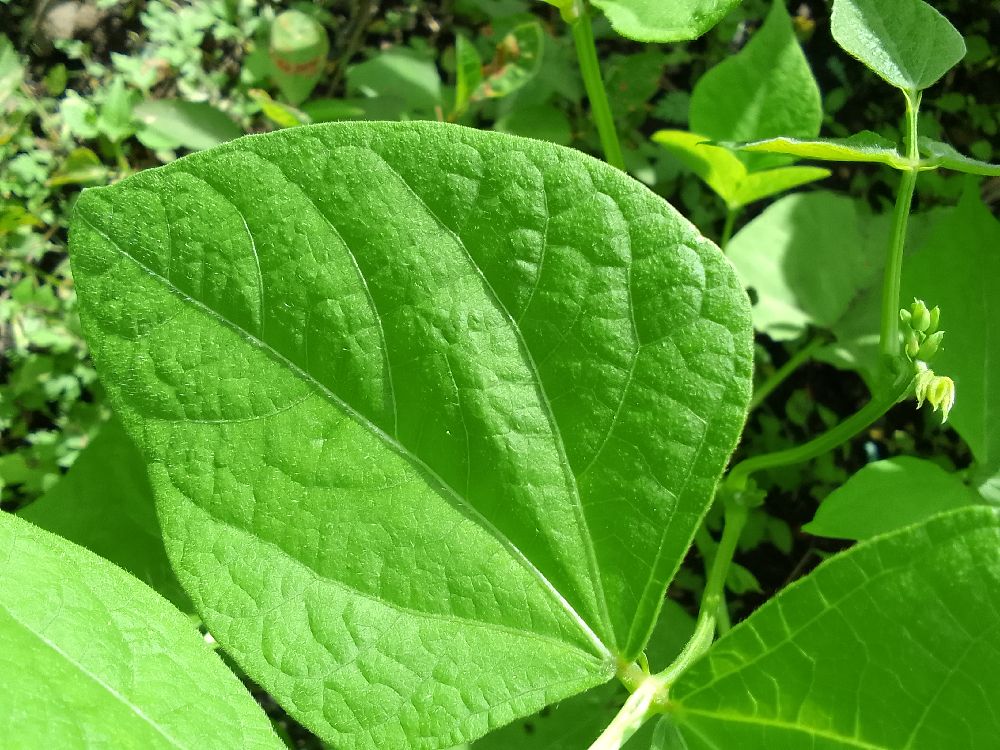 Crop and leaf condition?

common bean, healthy
